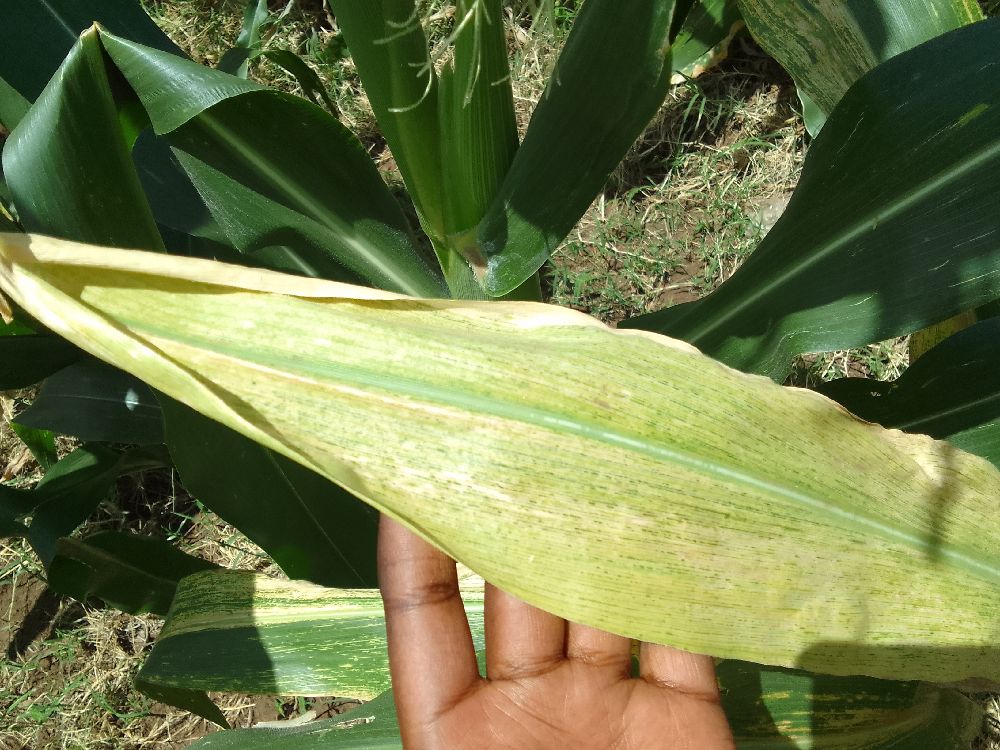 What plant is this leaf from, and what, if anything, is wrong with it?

maize, maize lethal necrosis
